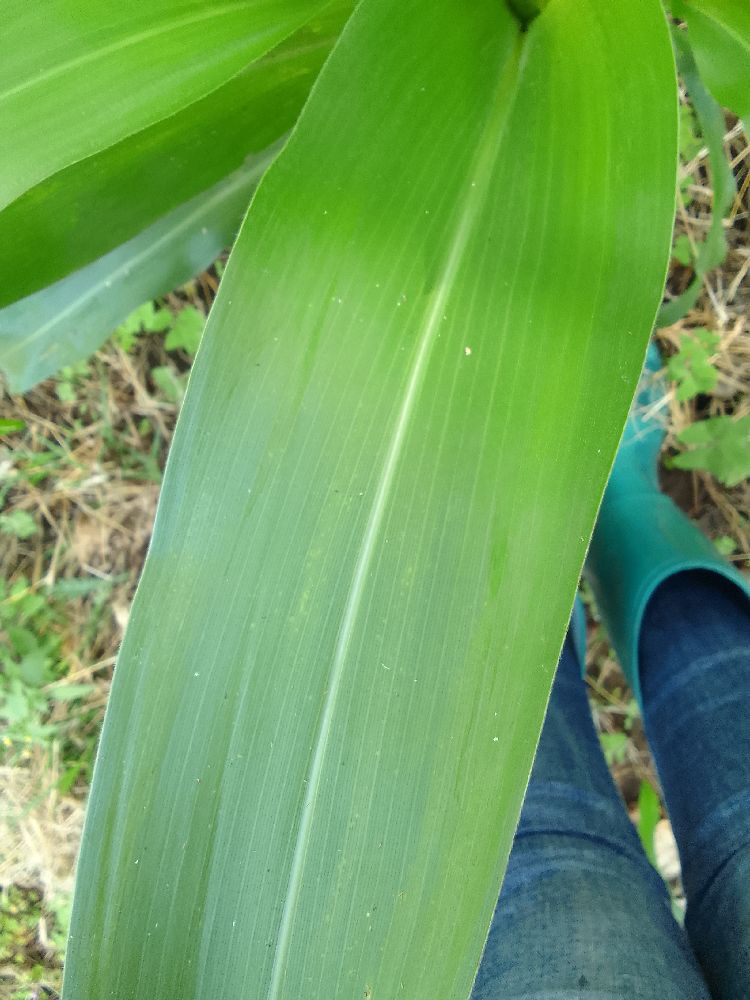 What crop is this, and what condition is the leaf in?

maize, healthy
